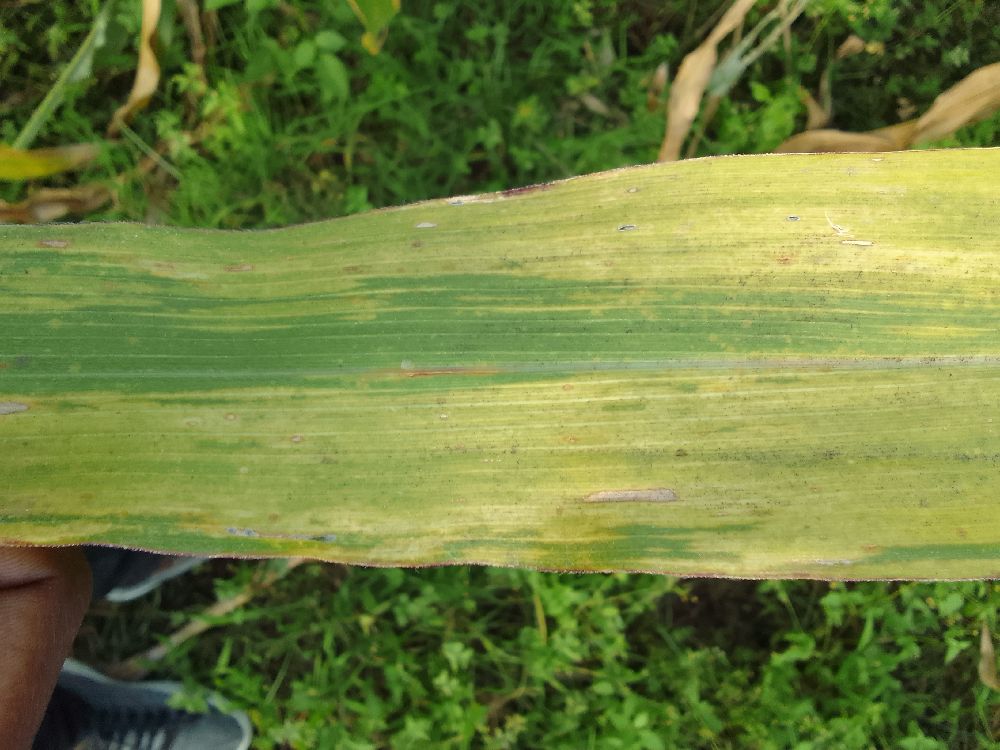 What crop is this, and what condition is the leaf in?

maize, maize lethal necrosis
